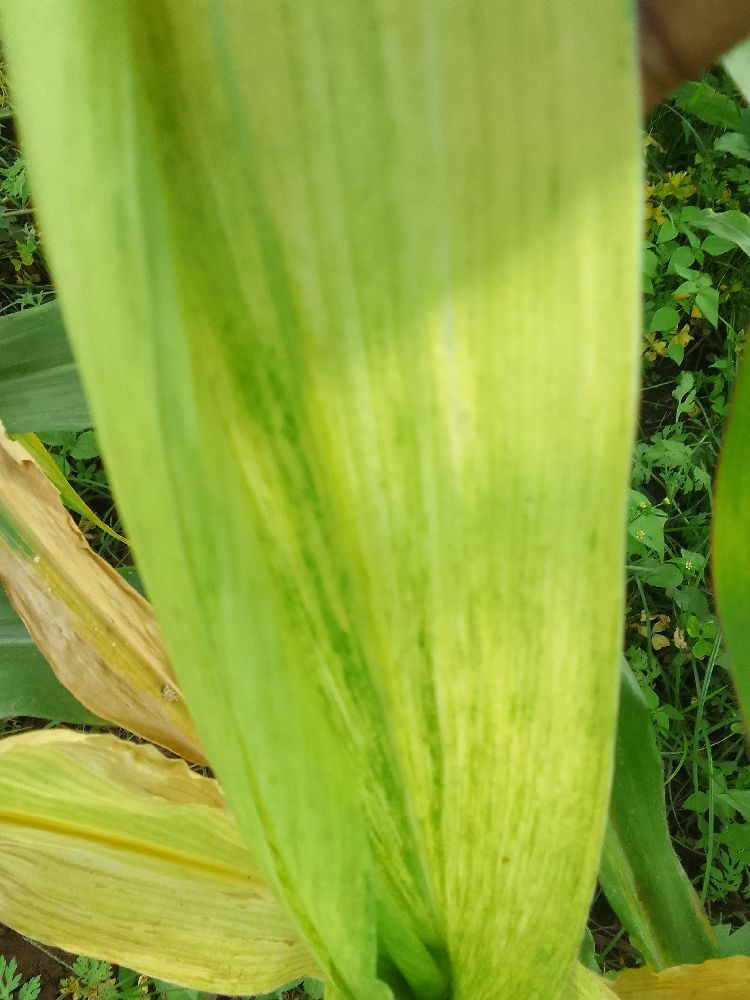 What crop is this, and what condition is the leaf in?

maize, maize lethal necrosis
